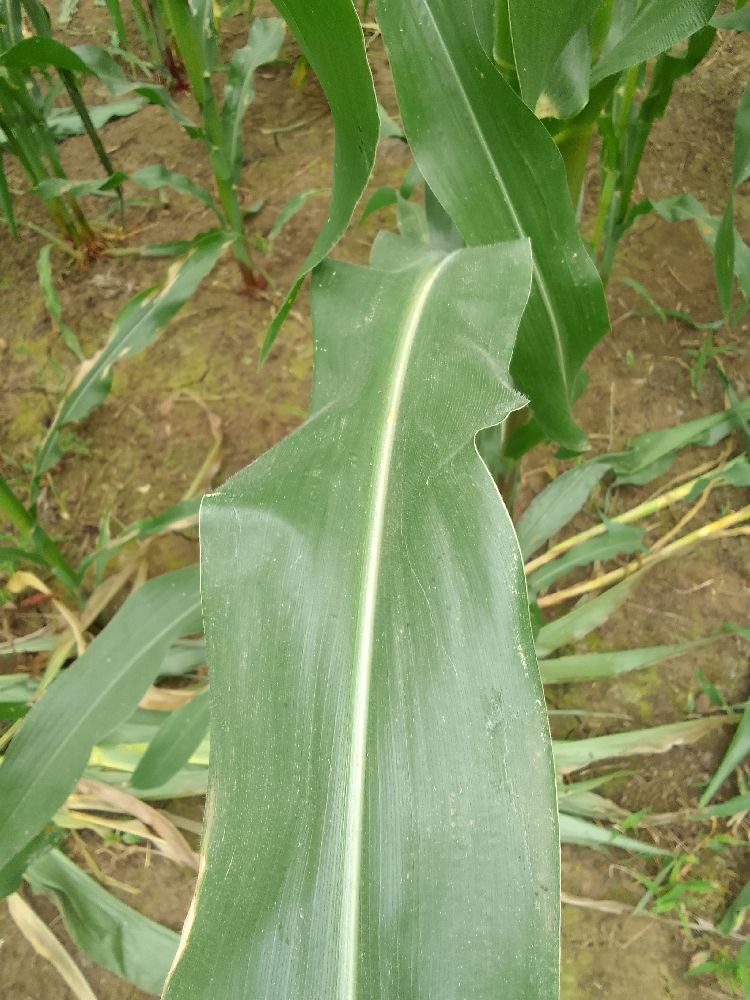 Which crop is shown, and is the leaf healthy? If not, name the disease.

maize, healthy
